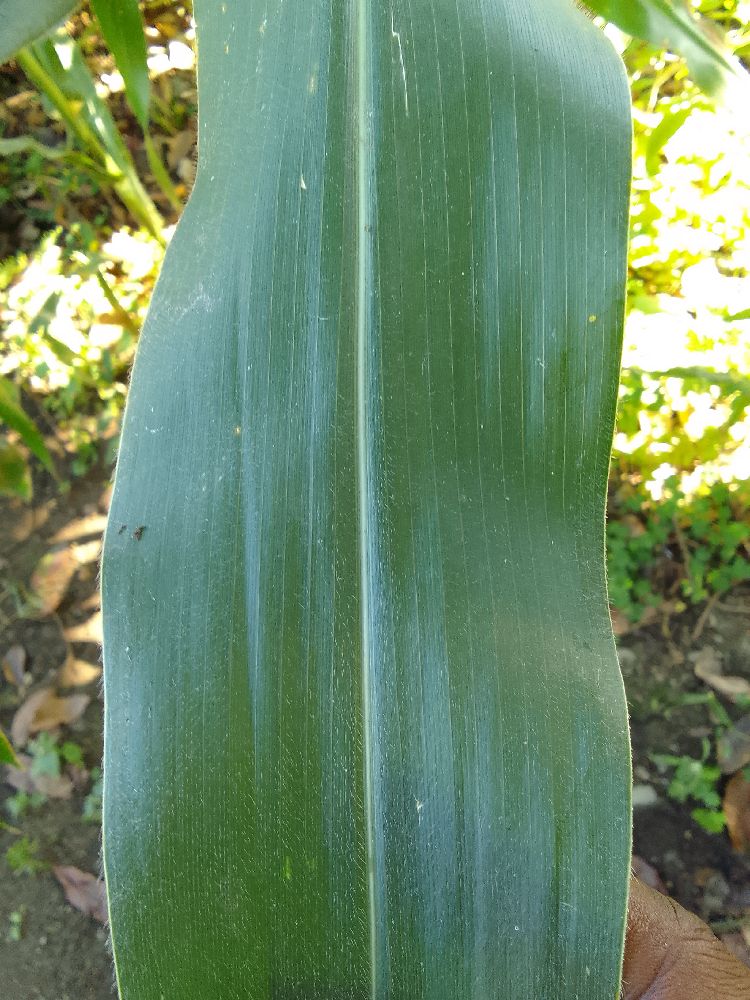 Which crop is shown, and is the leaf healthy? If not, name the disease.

maize, healthy
